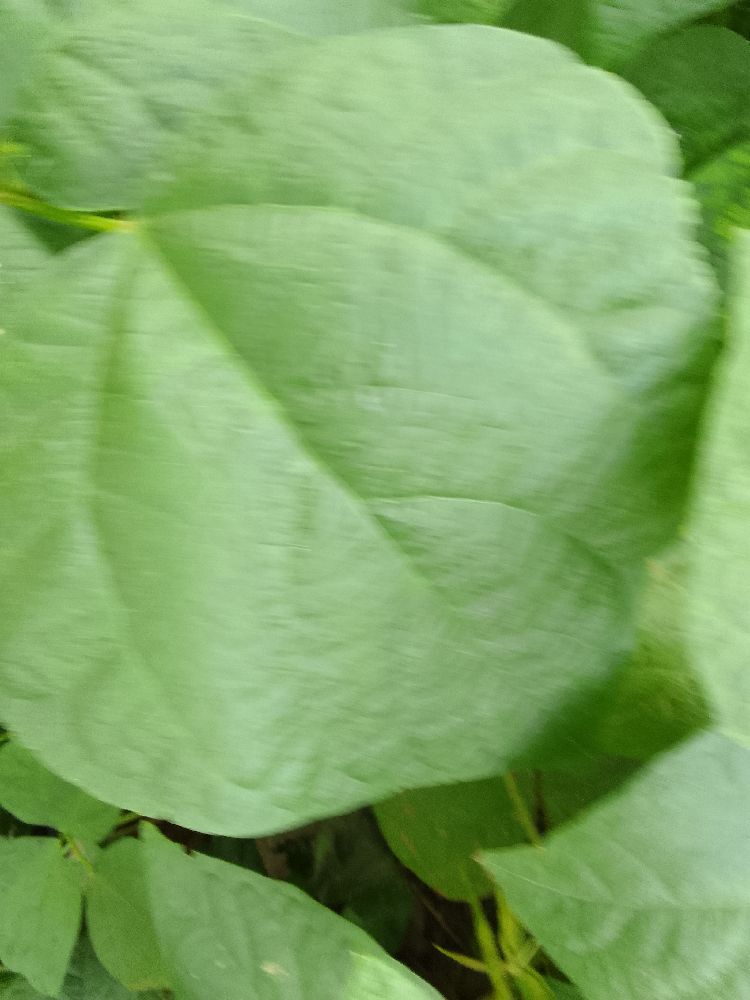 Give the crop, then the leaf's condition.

common bean, healthy
